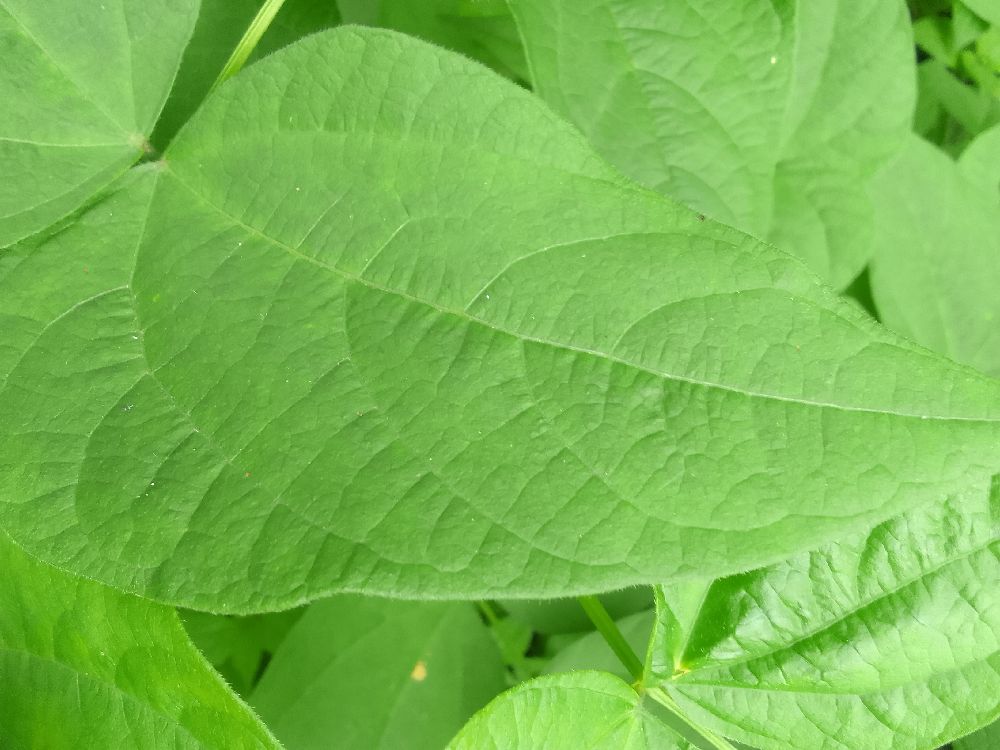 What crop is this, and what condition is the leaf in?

common bean, healthy
